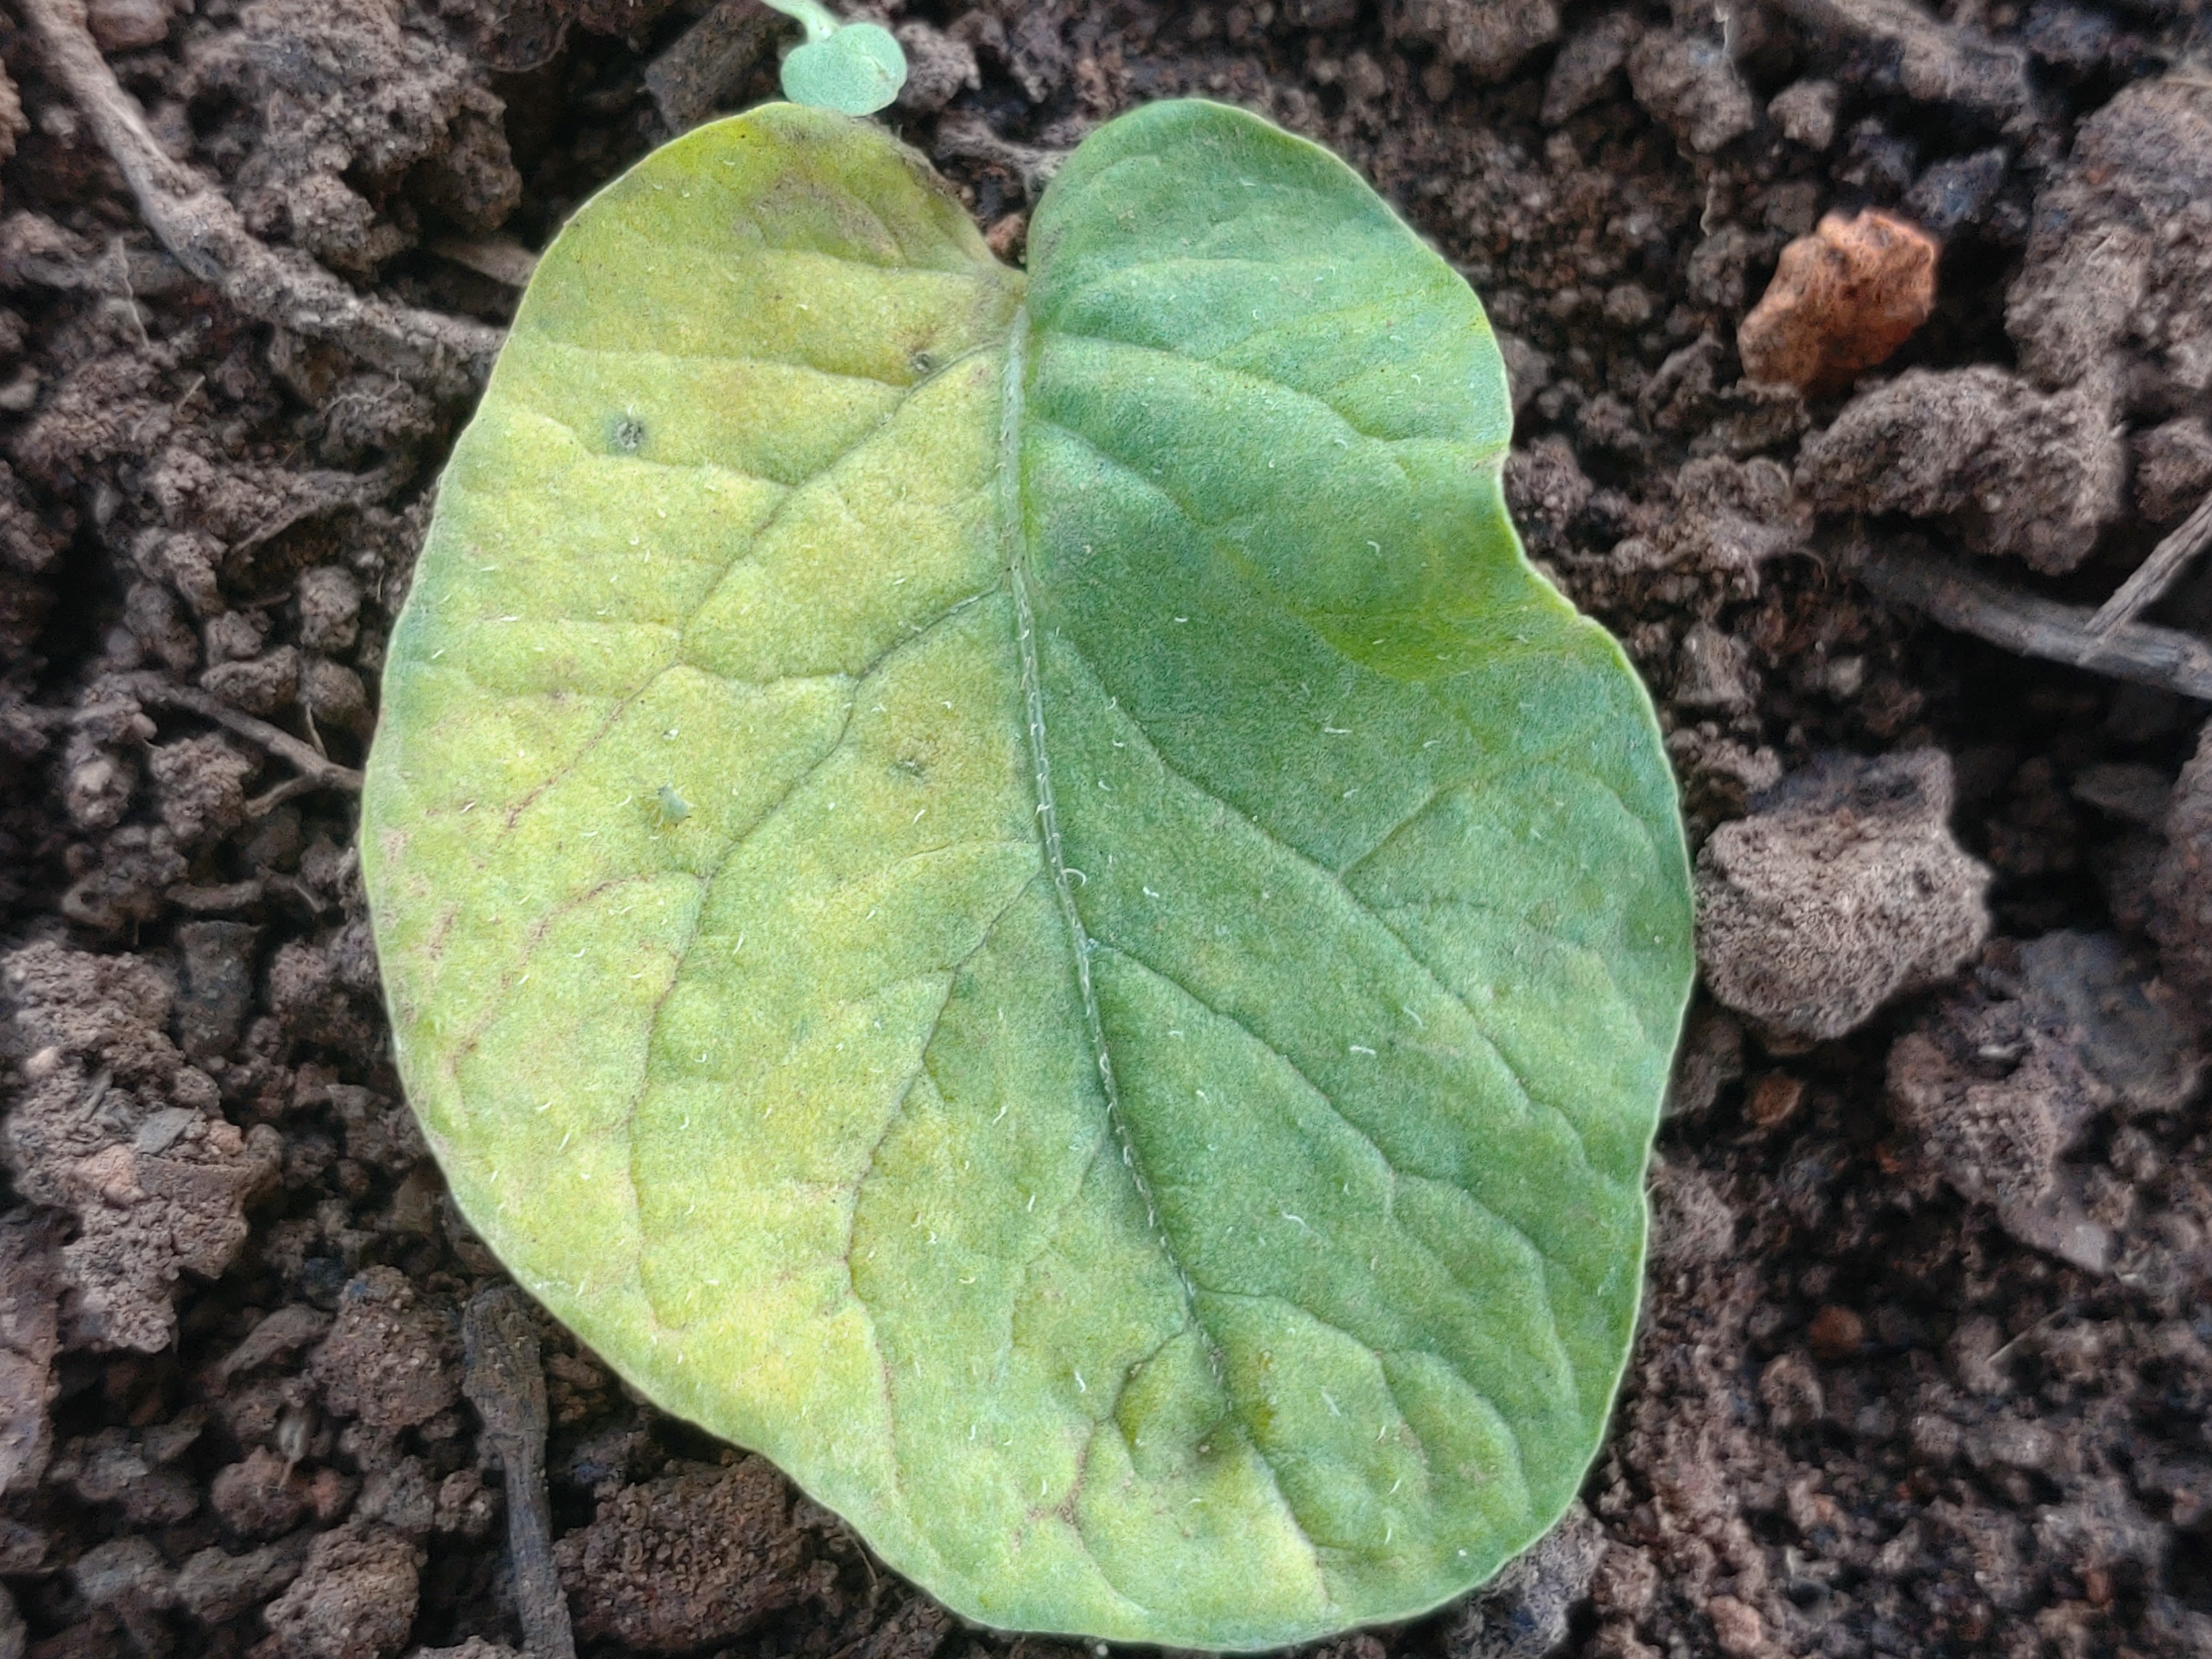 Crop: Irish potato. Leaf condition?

late blight
